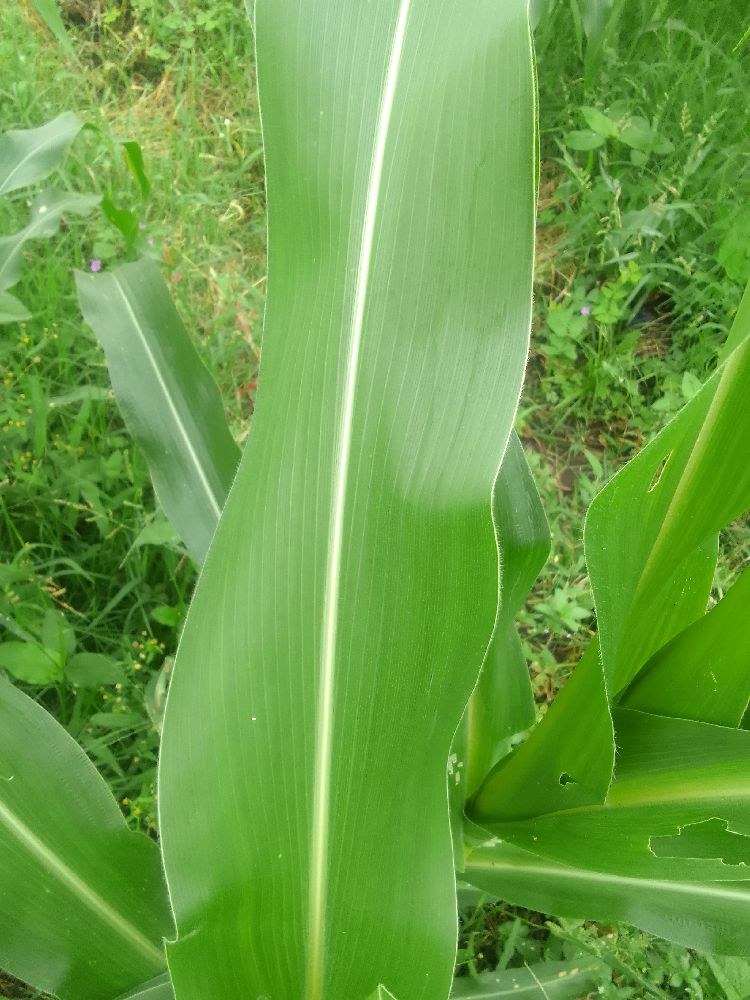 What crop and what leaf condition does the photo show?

maize, healthy
